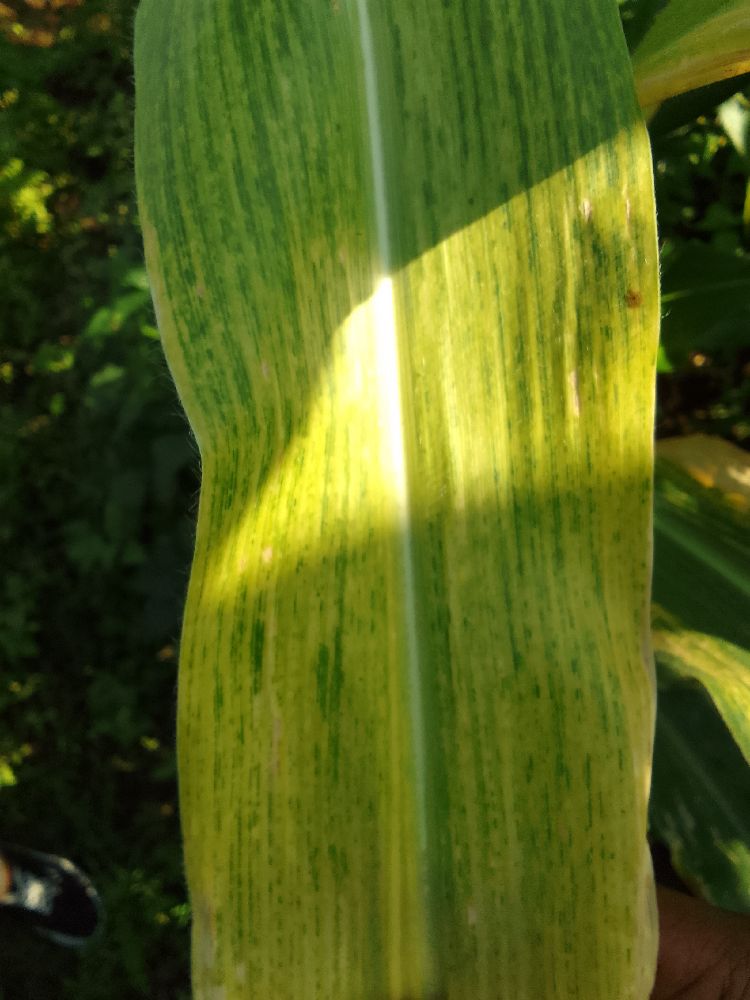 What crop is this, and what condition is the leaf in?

maize, maize lethal necrosis
